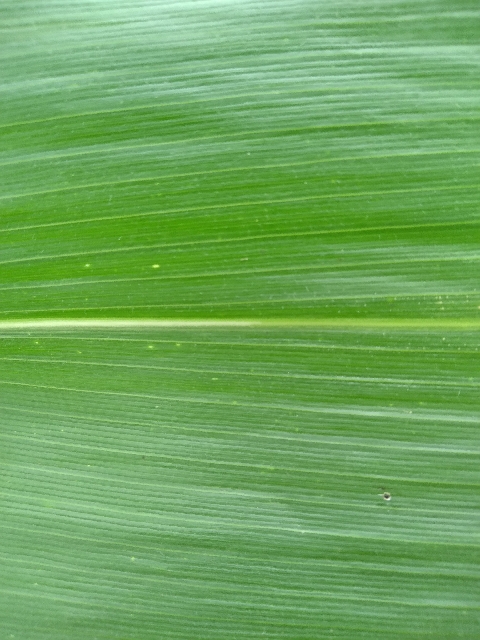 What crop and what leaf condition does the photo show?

maize, healthy
